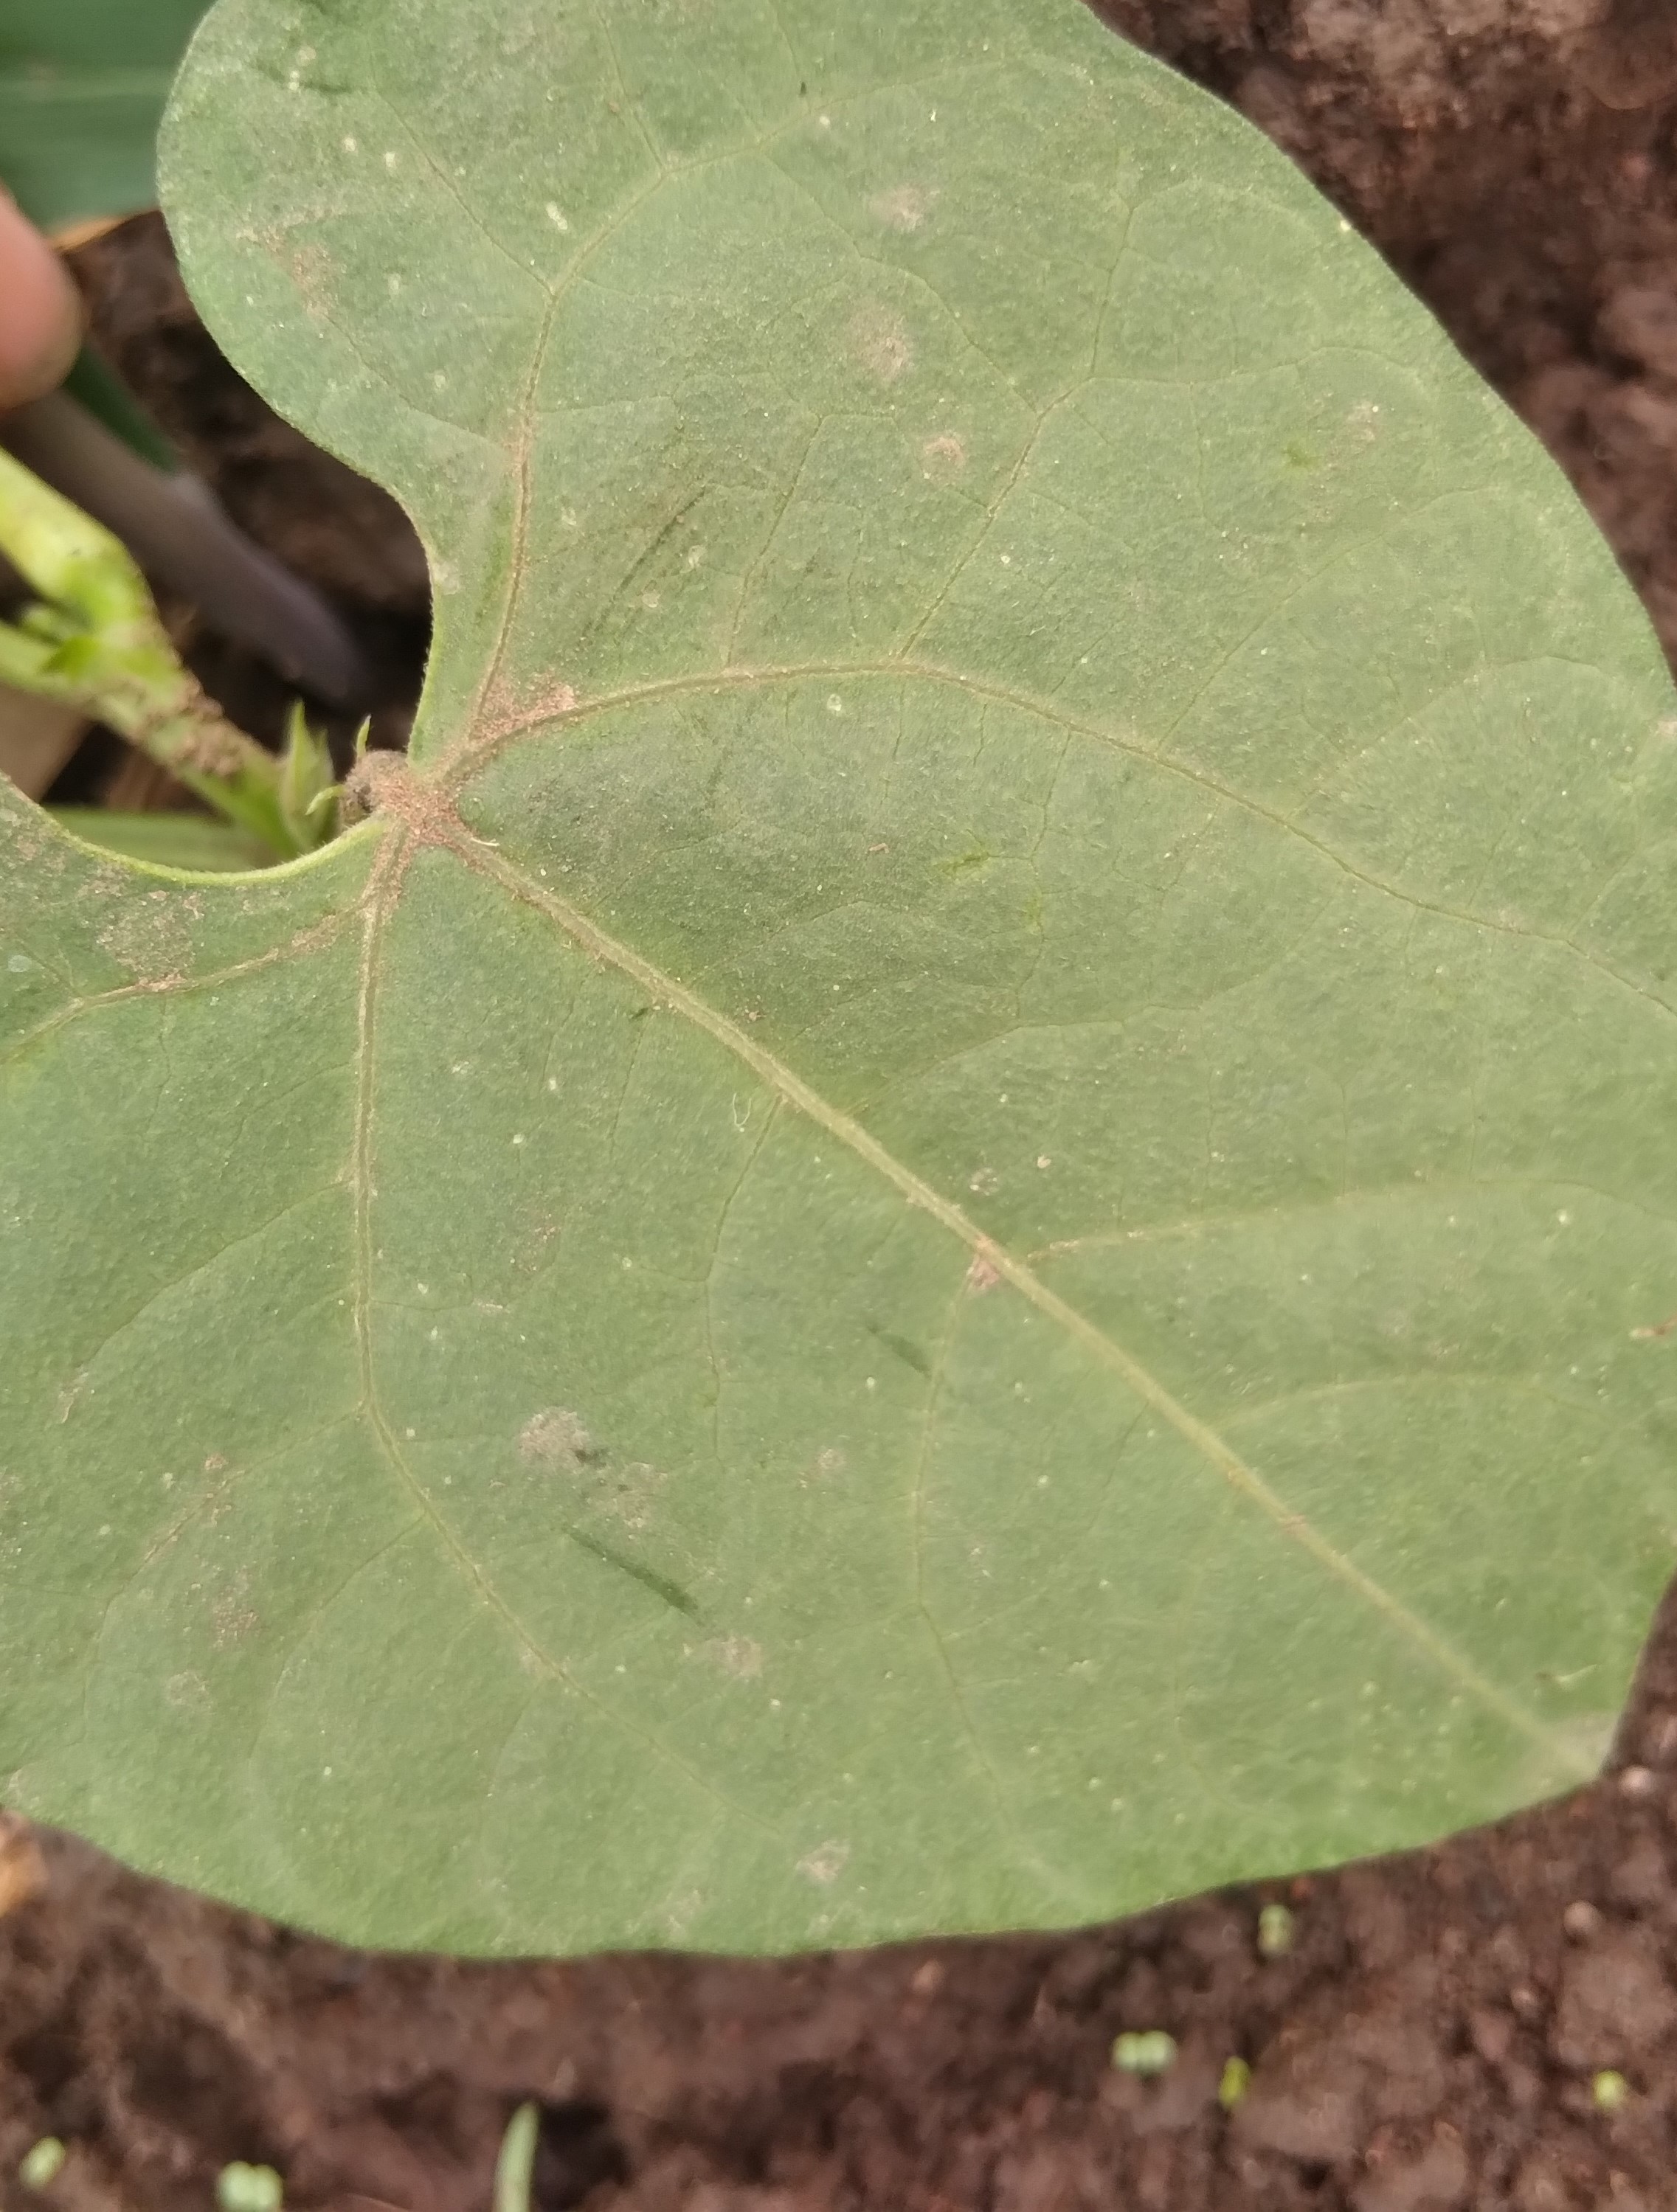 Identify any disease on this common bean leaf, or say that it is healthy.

healthy
